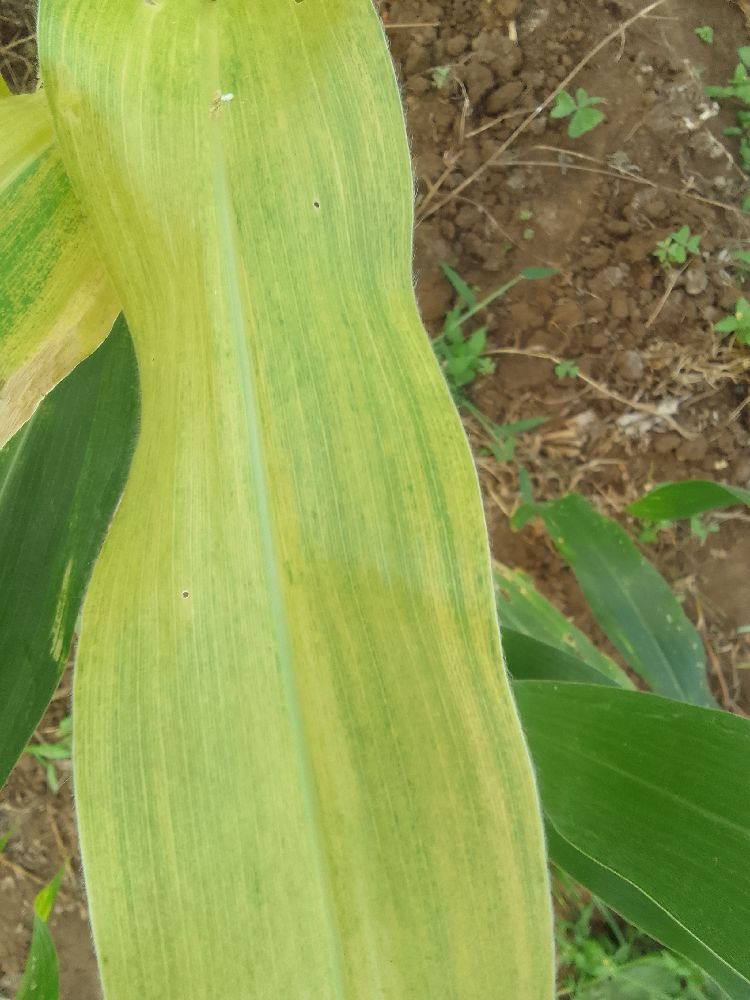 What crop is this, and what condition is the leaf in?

maize, maize lethal necrosis
